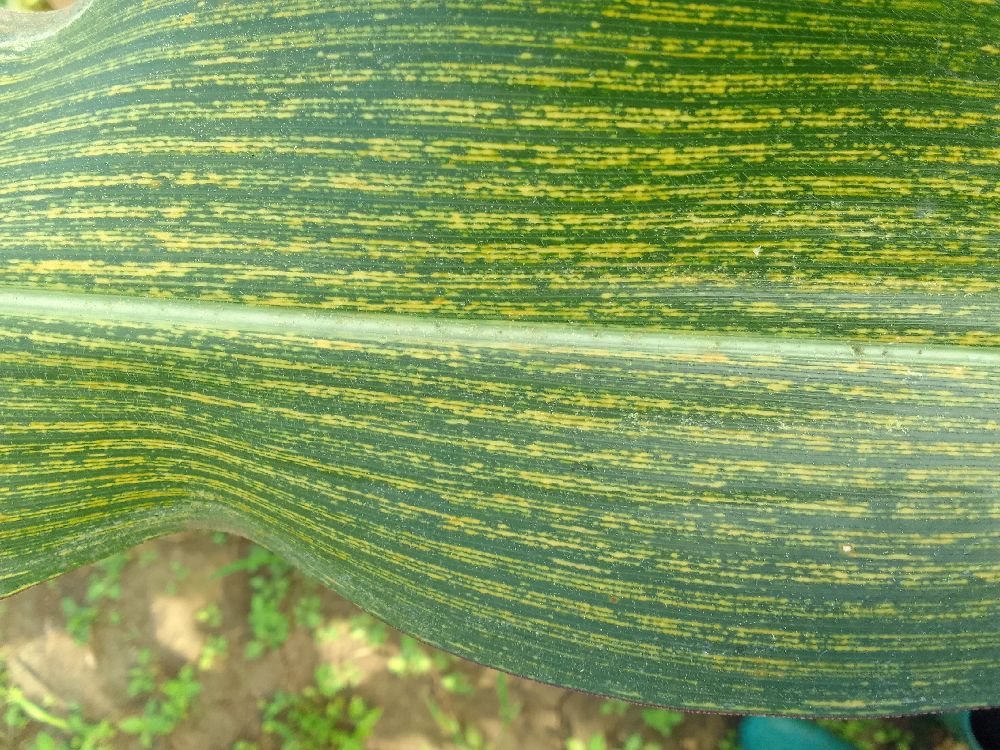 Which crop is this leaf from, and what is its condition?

maize, maize streak virus
